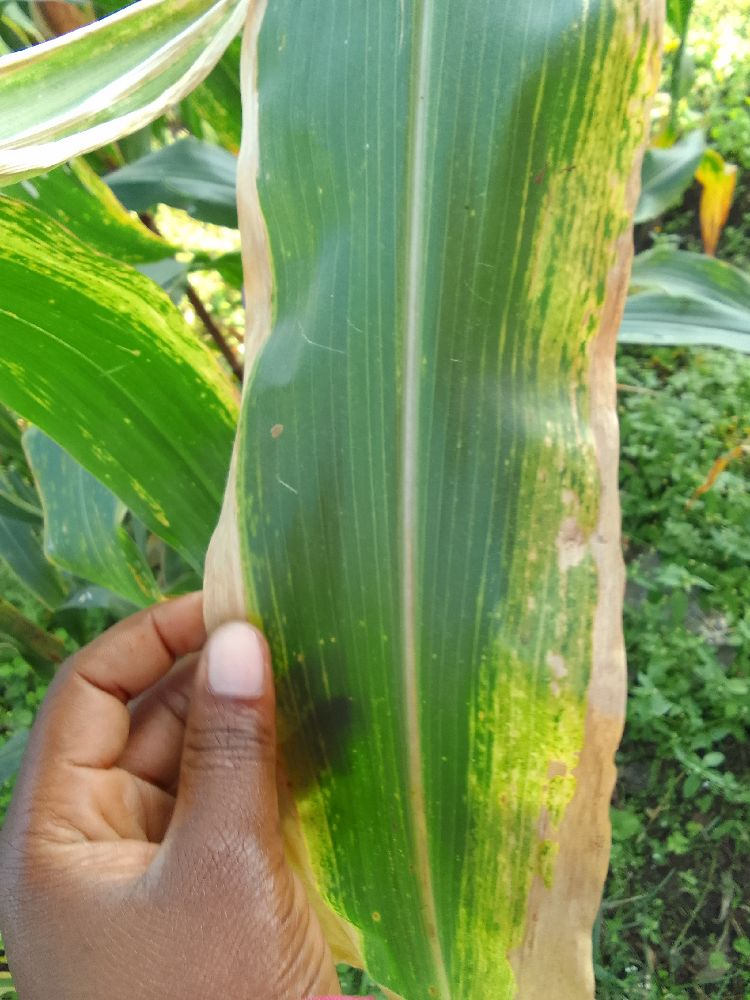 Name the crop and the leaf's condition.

maize, maize lethal necrosis
